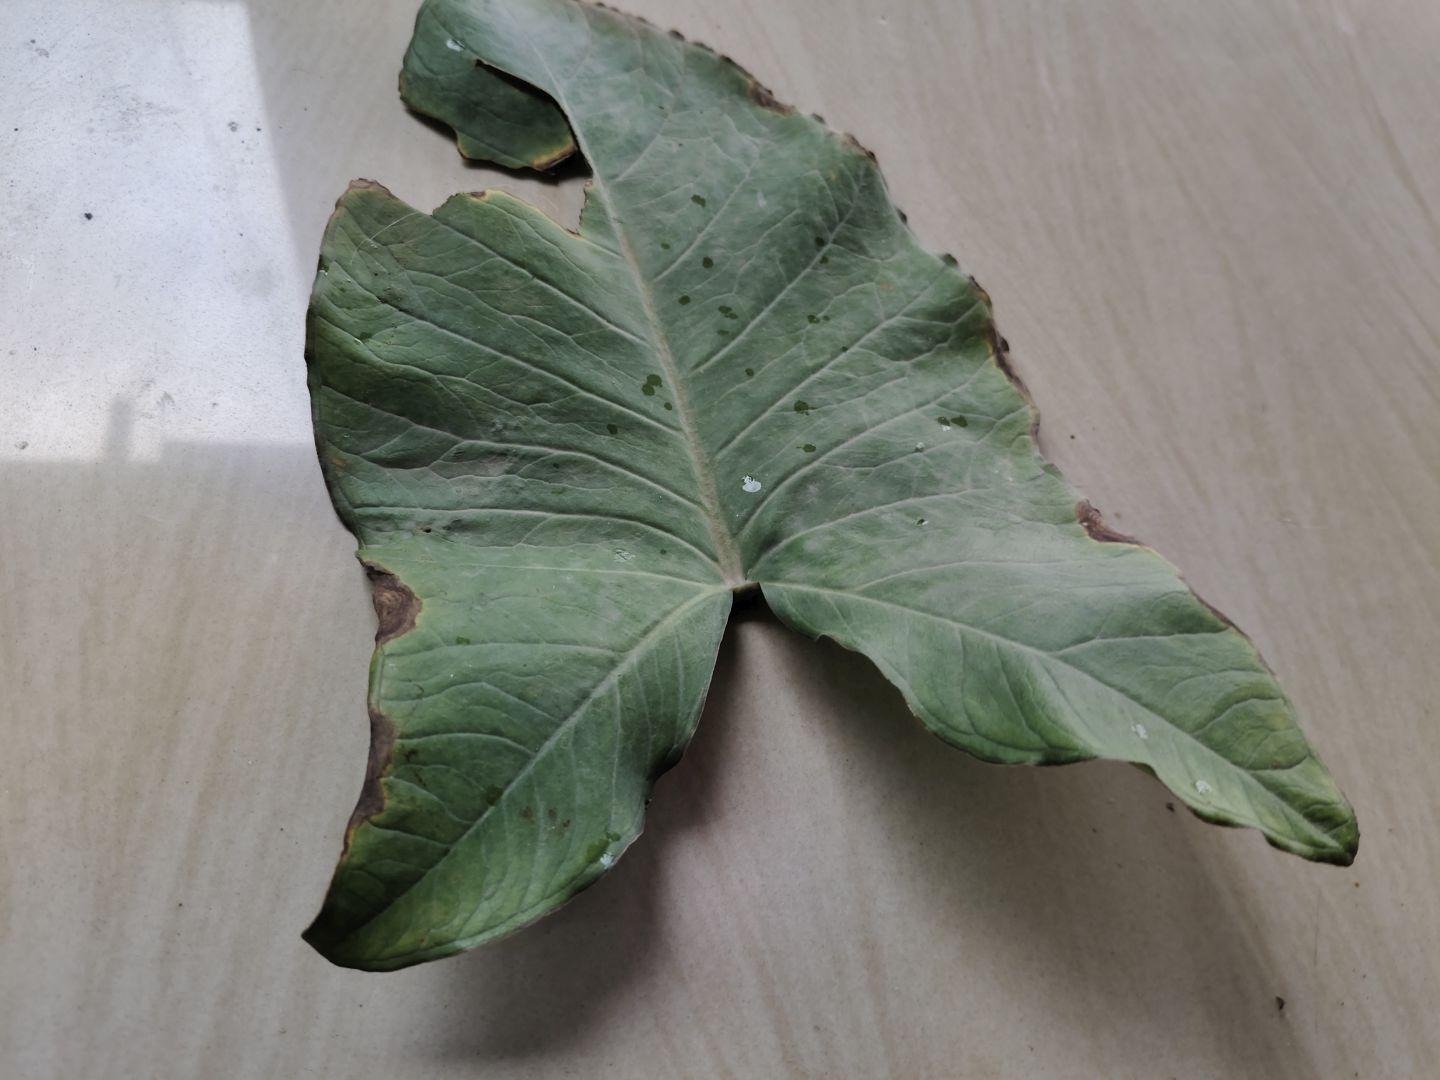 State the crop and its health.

taro, leaf blight
